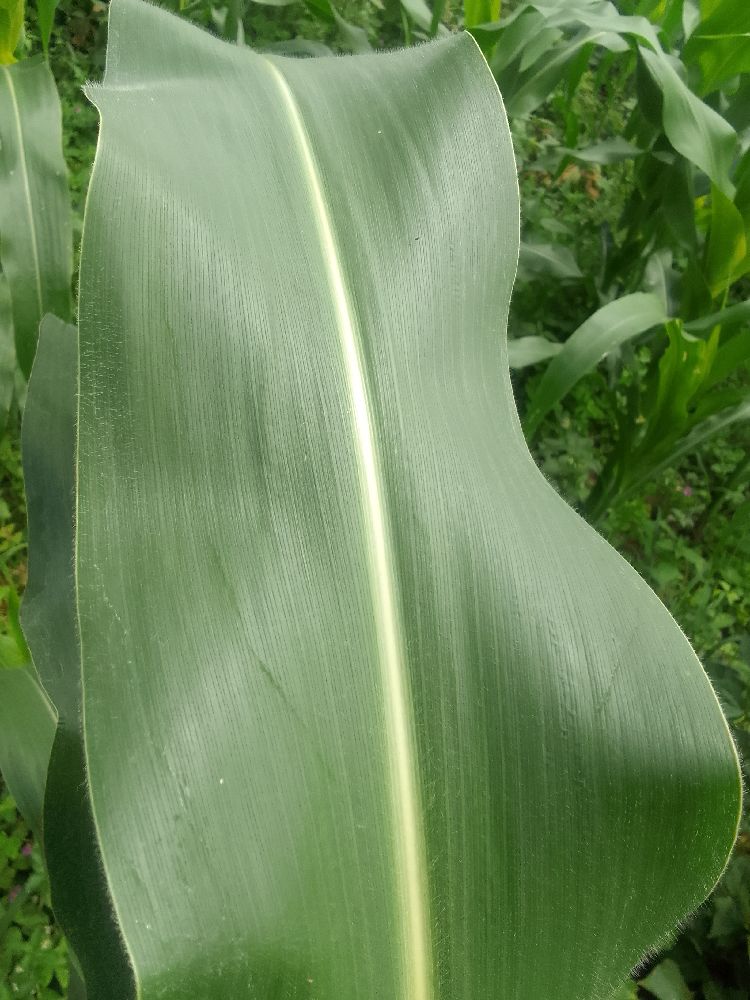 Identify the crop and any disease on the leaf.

maize, healthy
